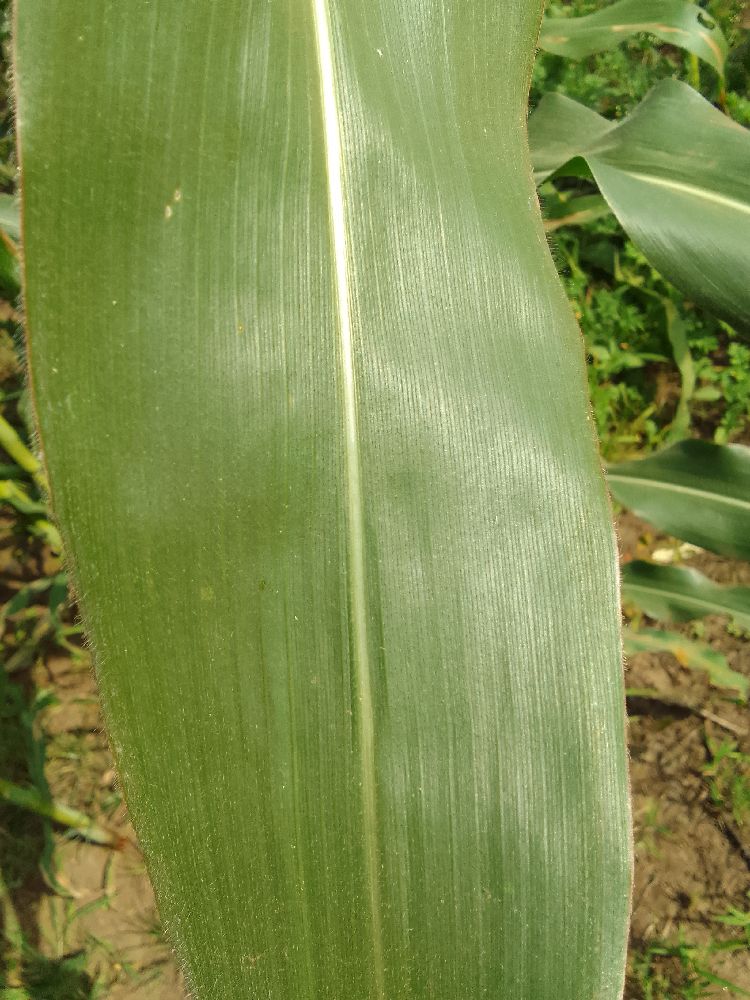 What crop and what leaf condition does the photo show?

maize, healthy
